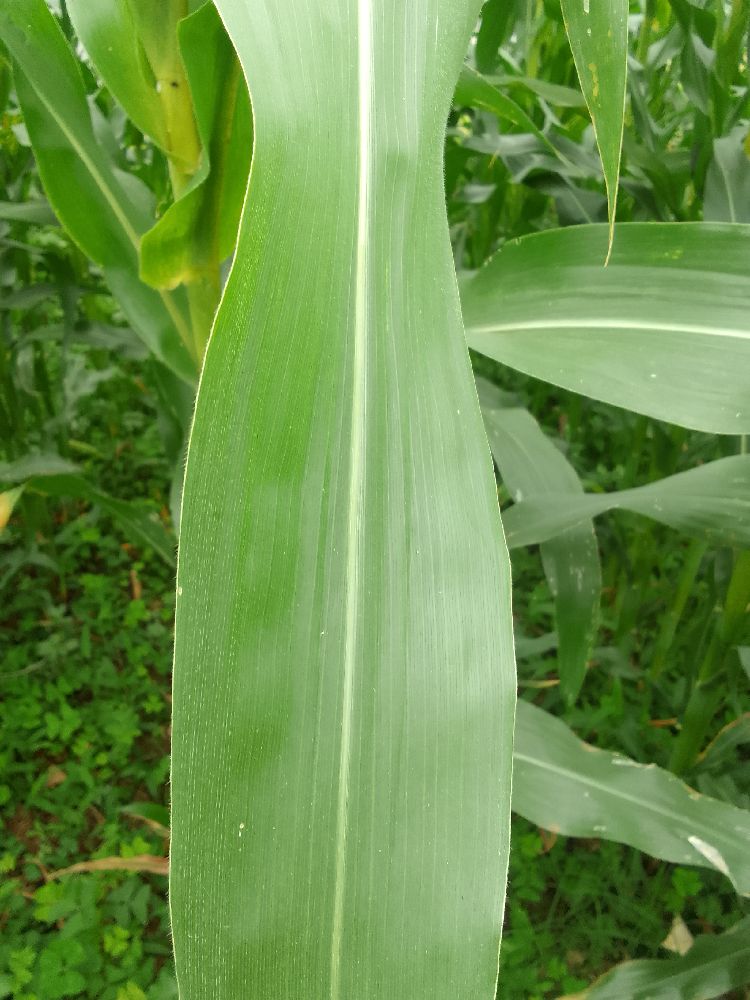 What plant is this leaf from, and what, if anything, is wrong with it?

maize, healthy
